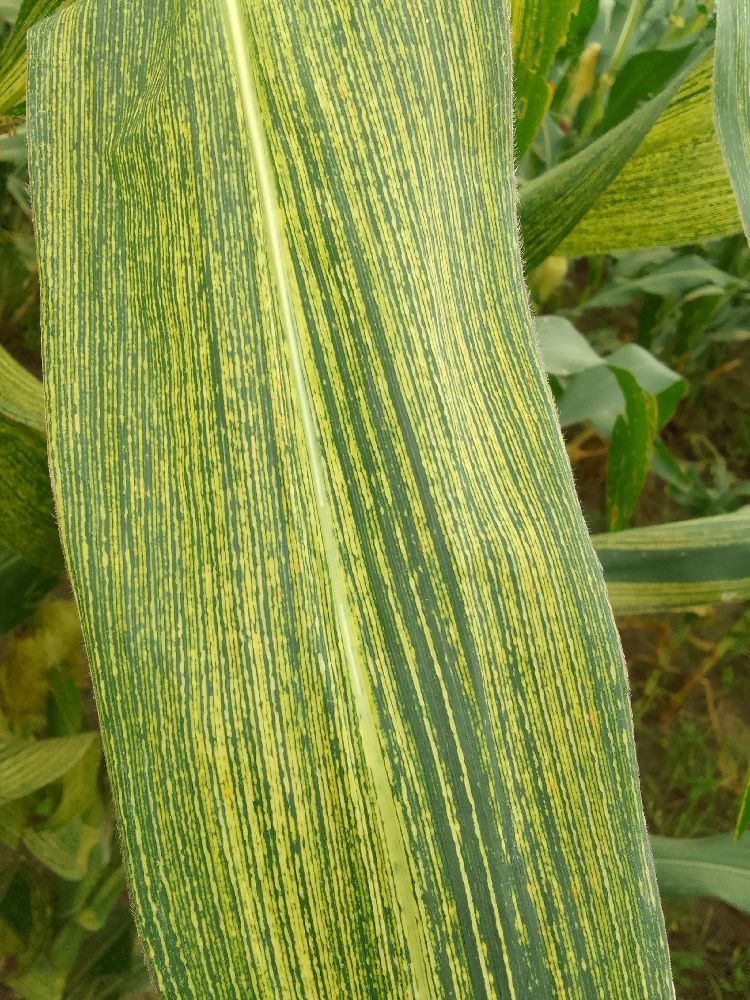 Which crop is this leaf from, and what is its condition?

maize, maize streak virus
